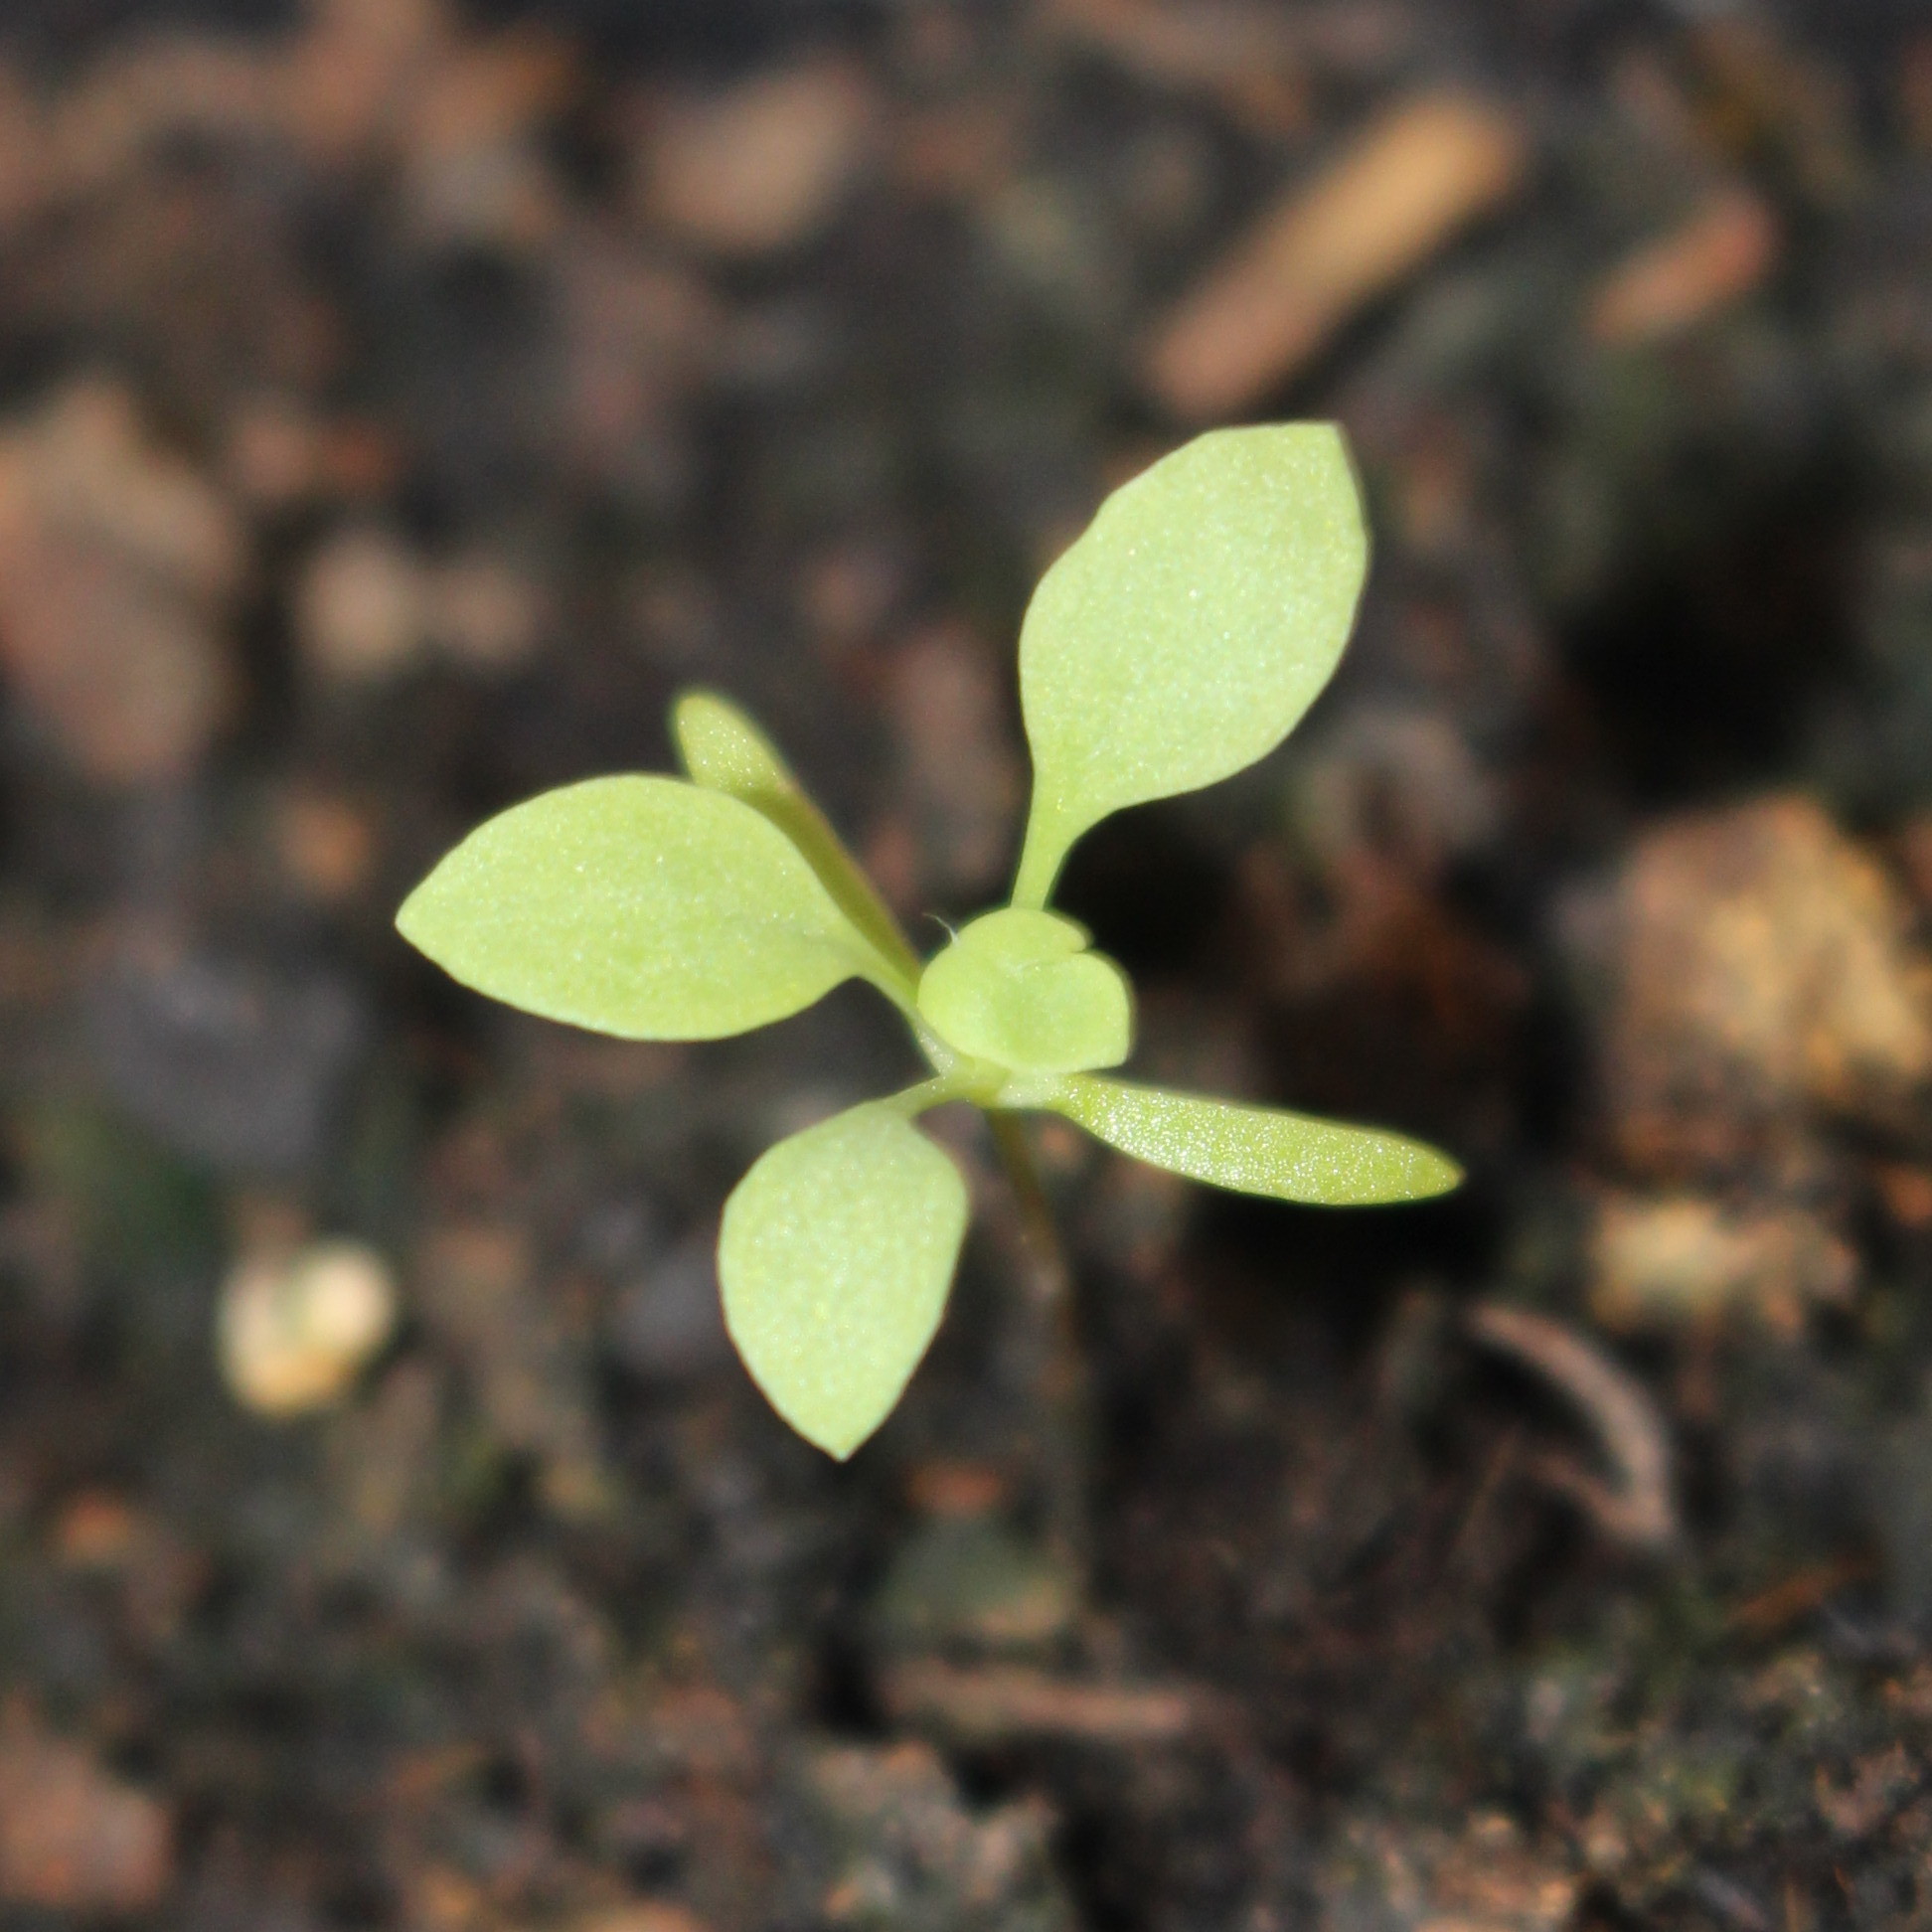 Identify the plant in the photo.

Papaver rhoeas
